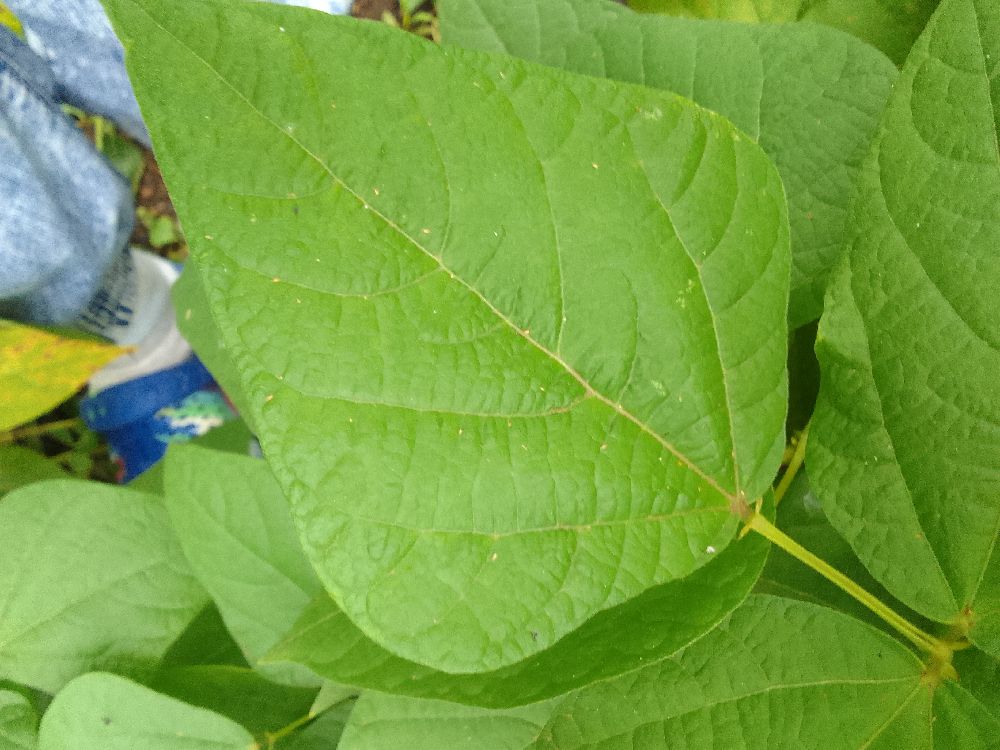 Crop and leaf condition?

common bean, healthy
